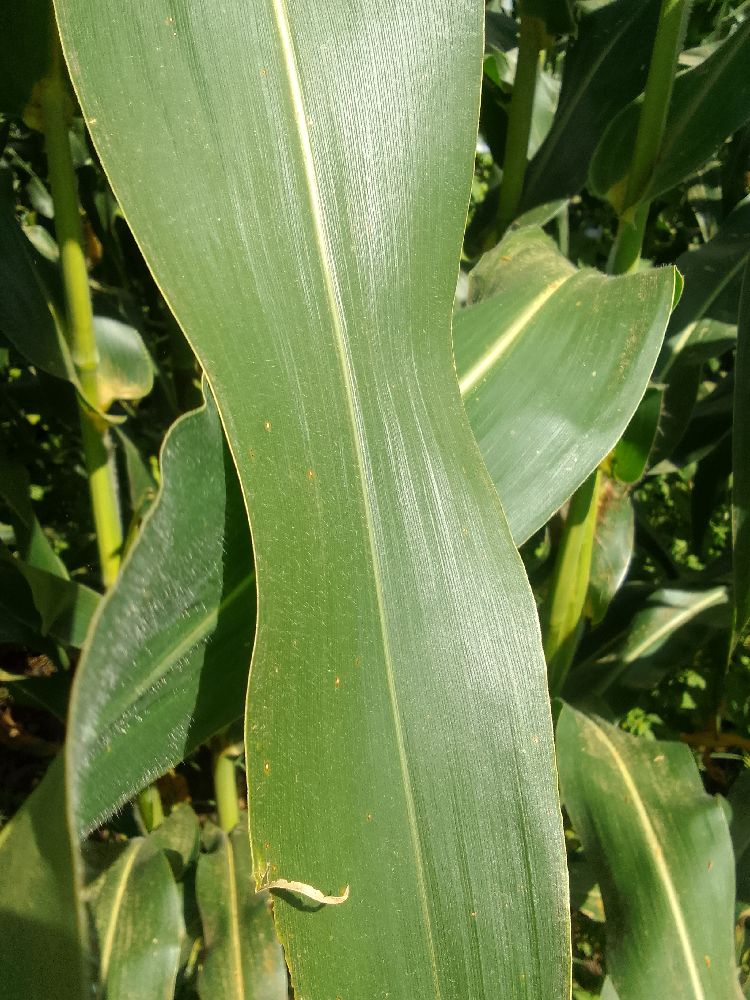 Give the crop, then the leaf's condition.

maize, healthy
